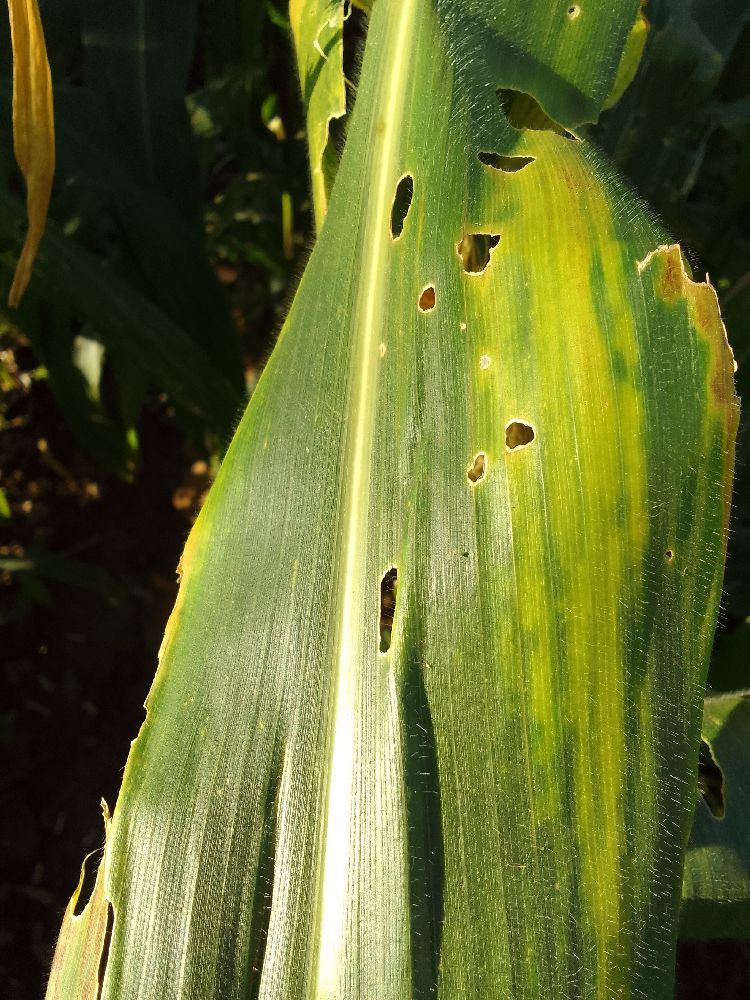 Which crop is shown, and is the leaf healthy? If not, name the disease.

maize, maize lethal necrosis
